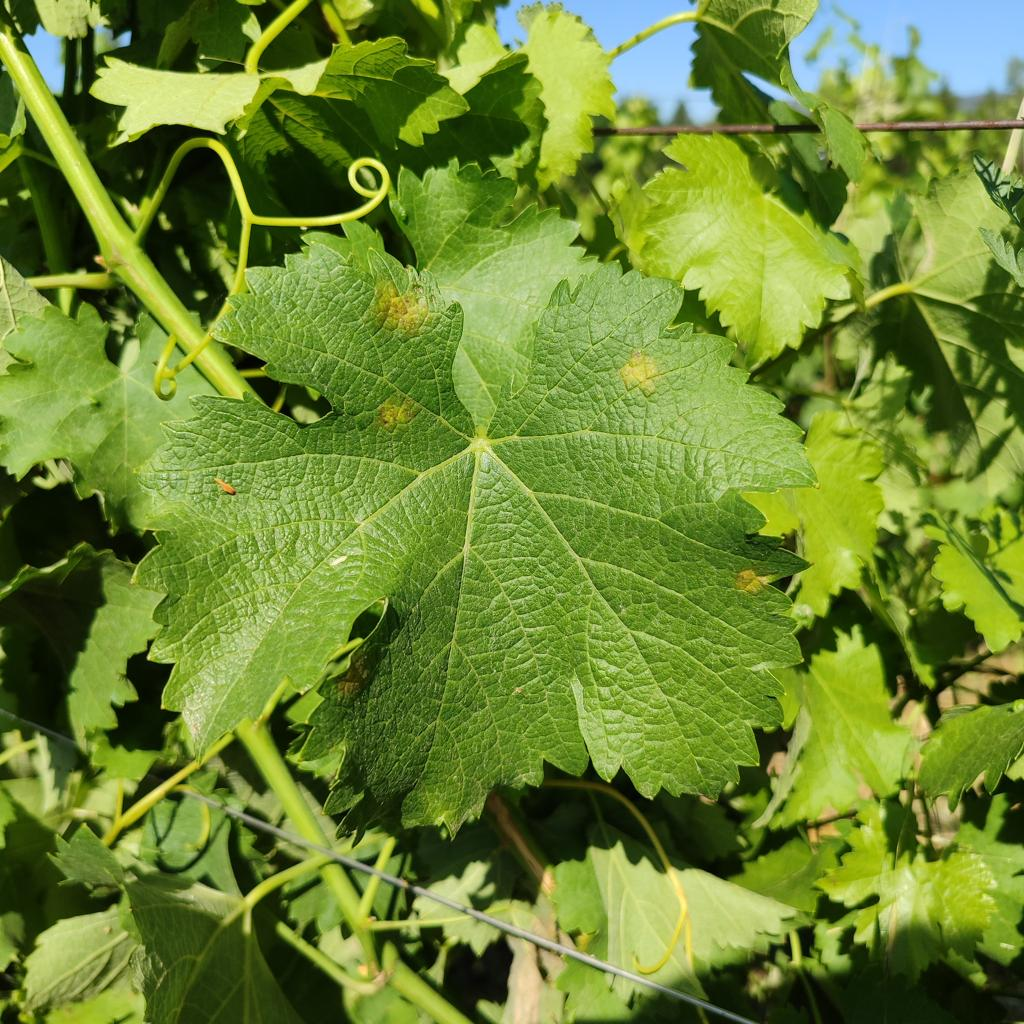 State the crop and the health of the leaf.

grapevine, downy mildew
